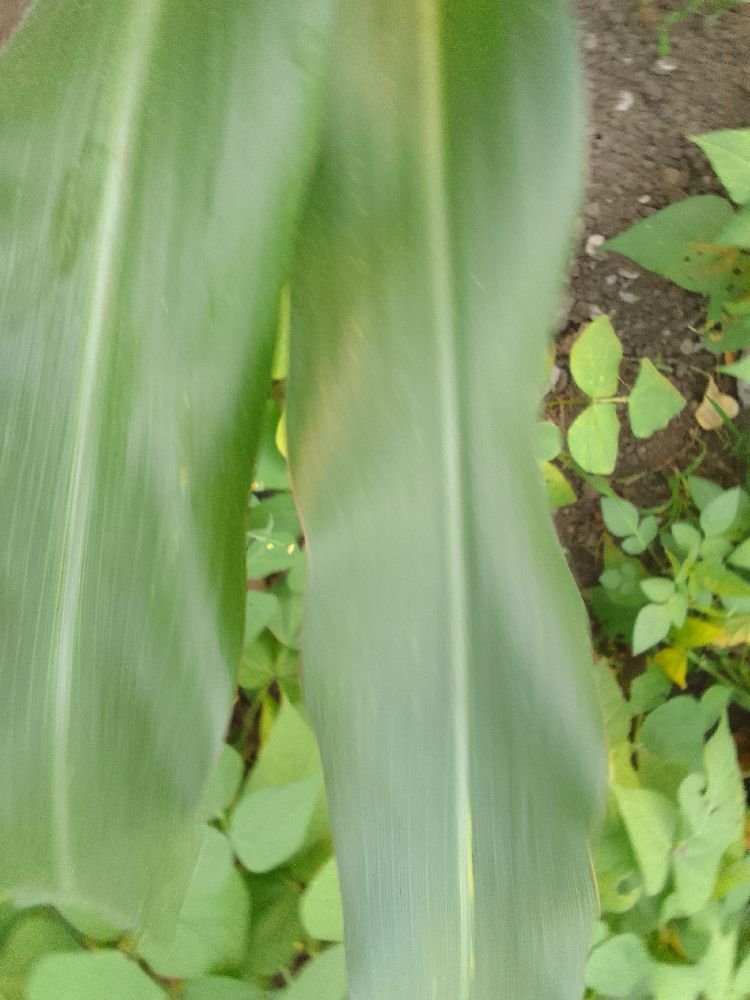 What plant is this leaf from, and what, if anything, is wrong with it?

maize, healthy
